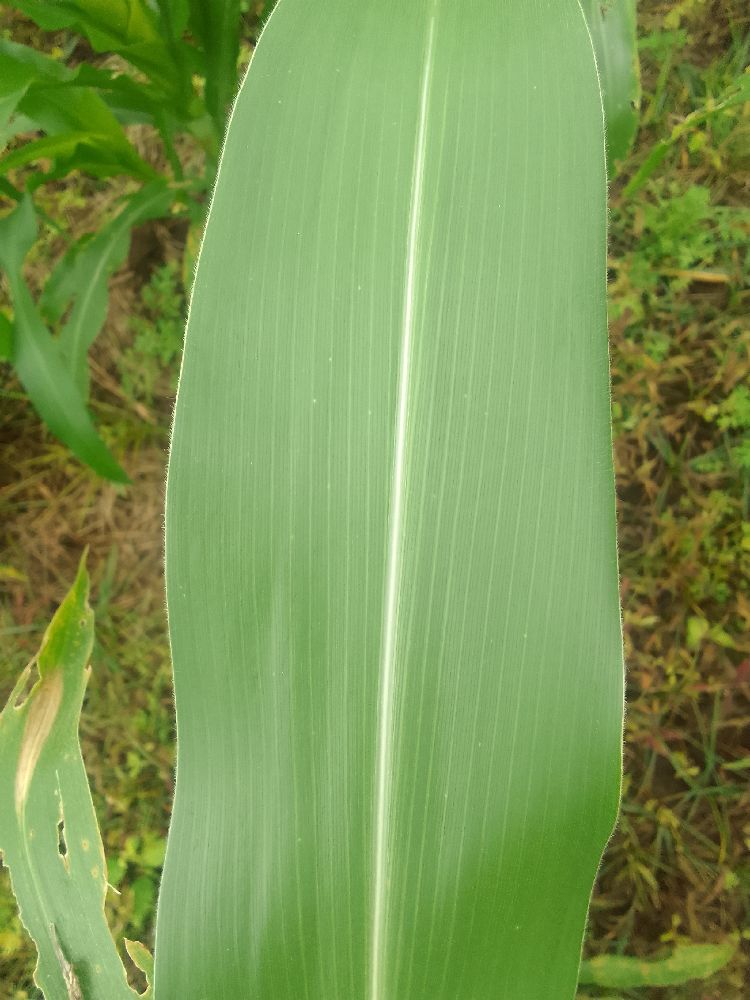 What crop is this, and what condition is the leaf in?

maize, healthy
